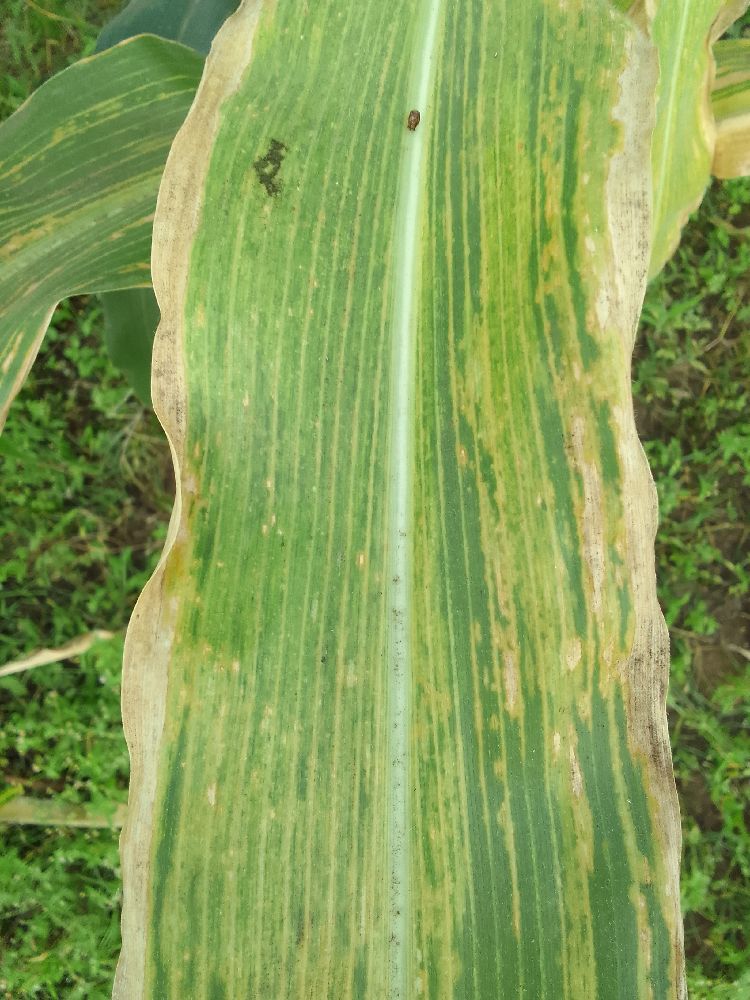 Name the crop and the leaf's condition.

maize, maize lethal necrosis
